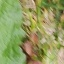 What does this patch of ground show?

structured weed
